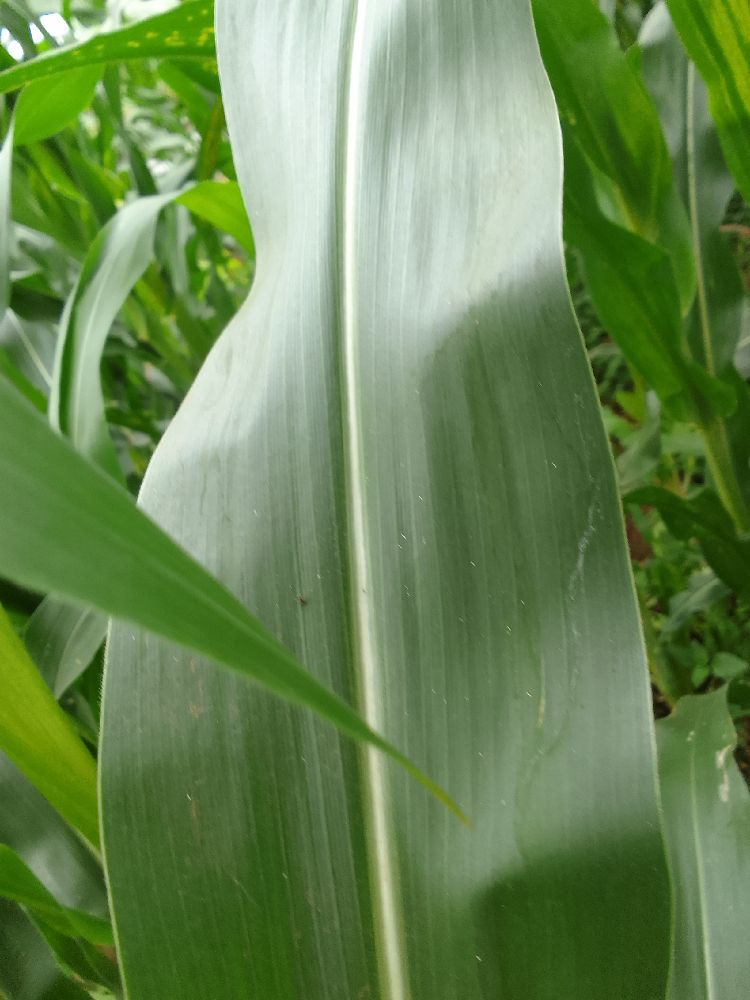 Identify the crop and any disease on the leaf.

maize, healthy
